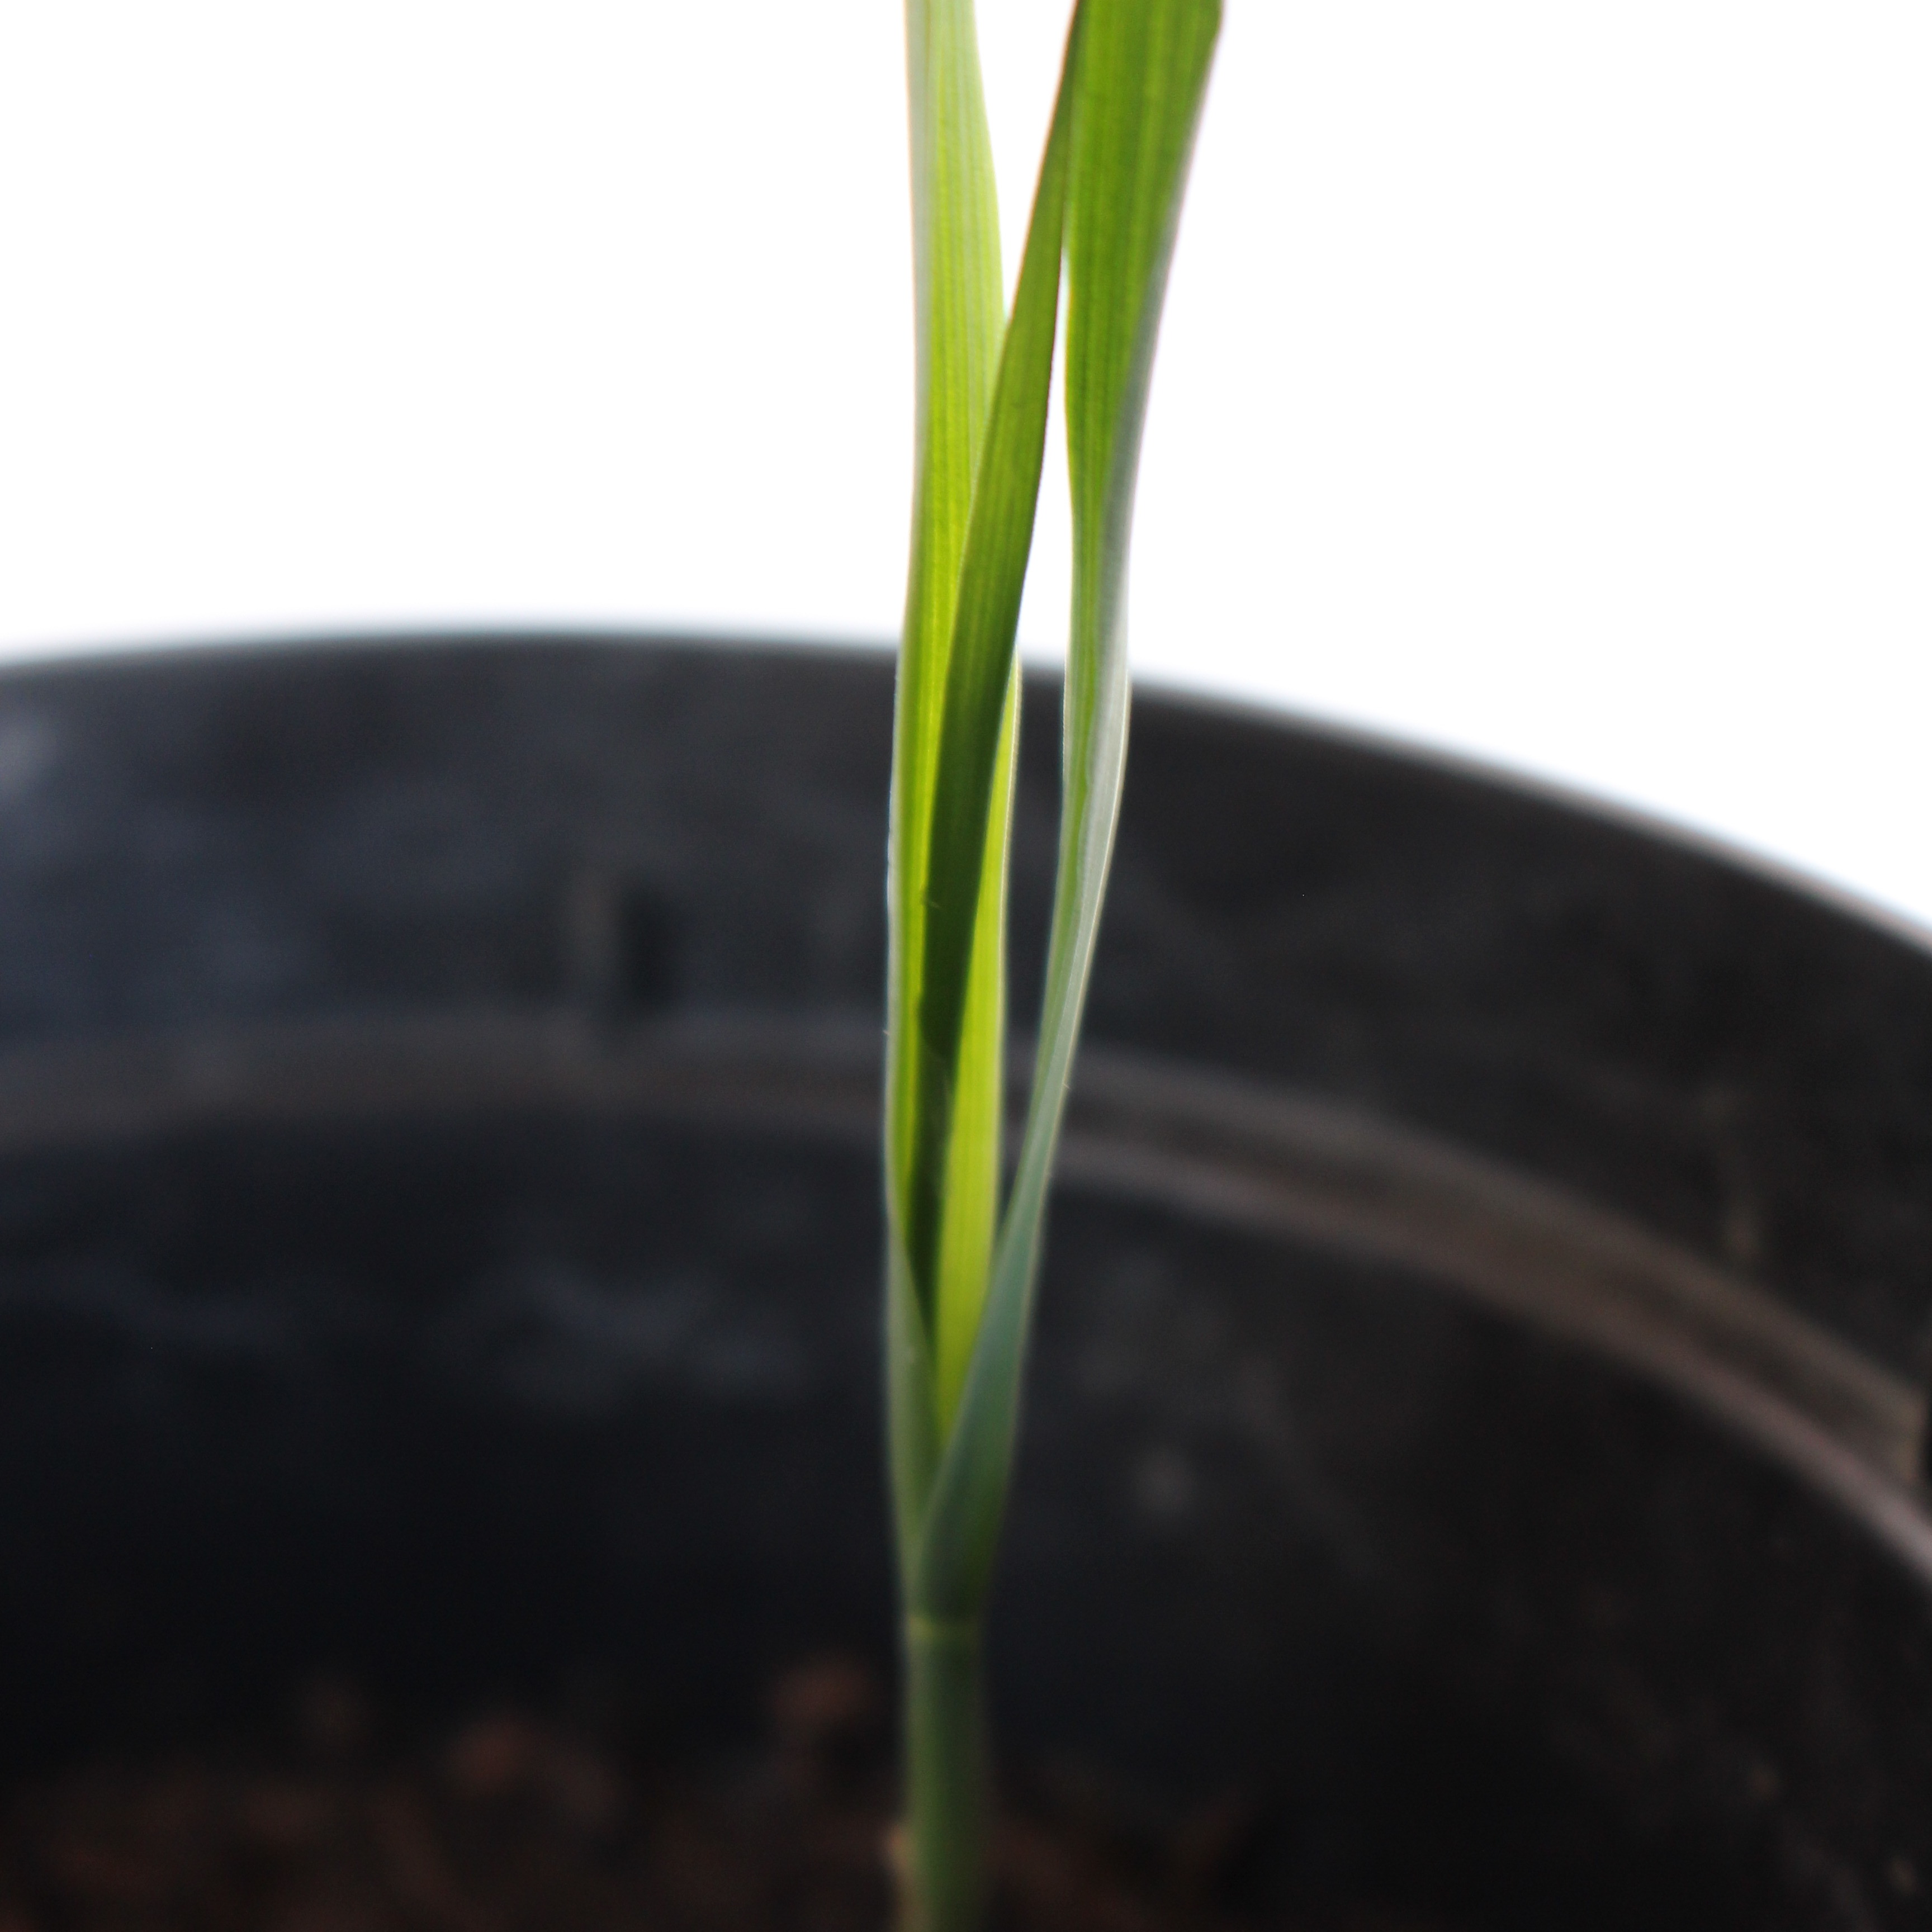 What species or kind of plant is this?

Avena sterilis
